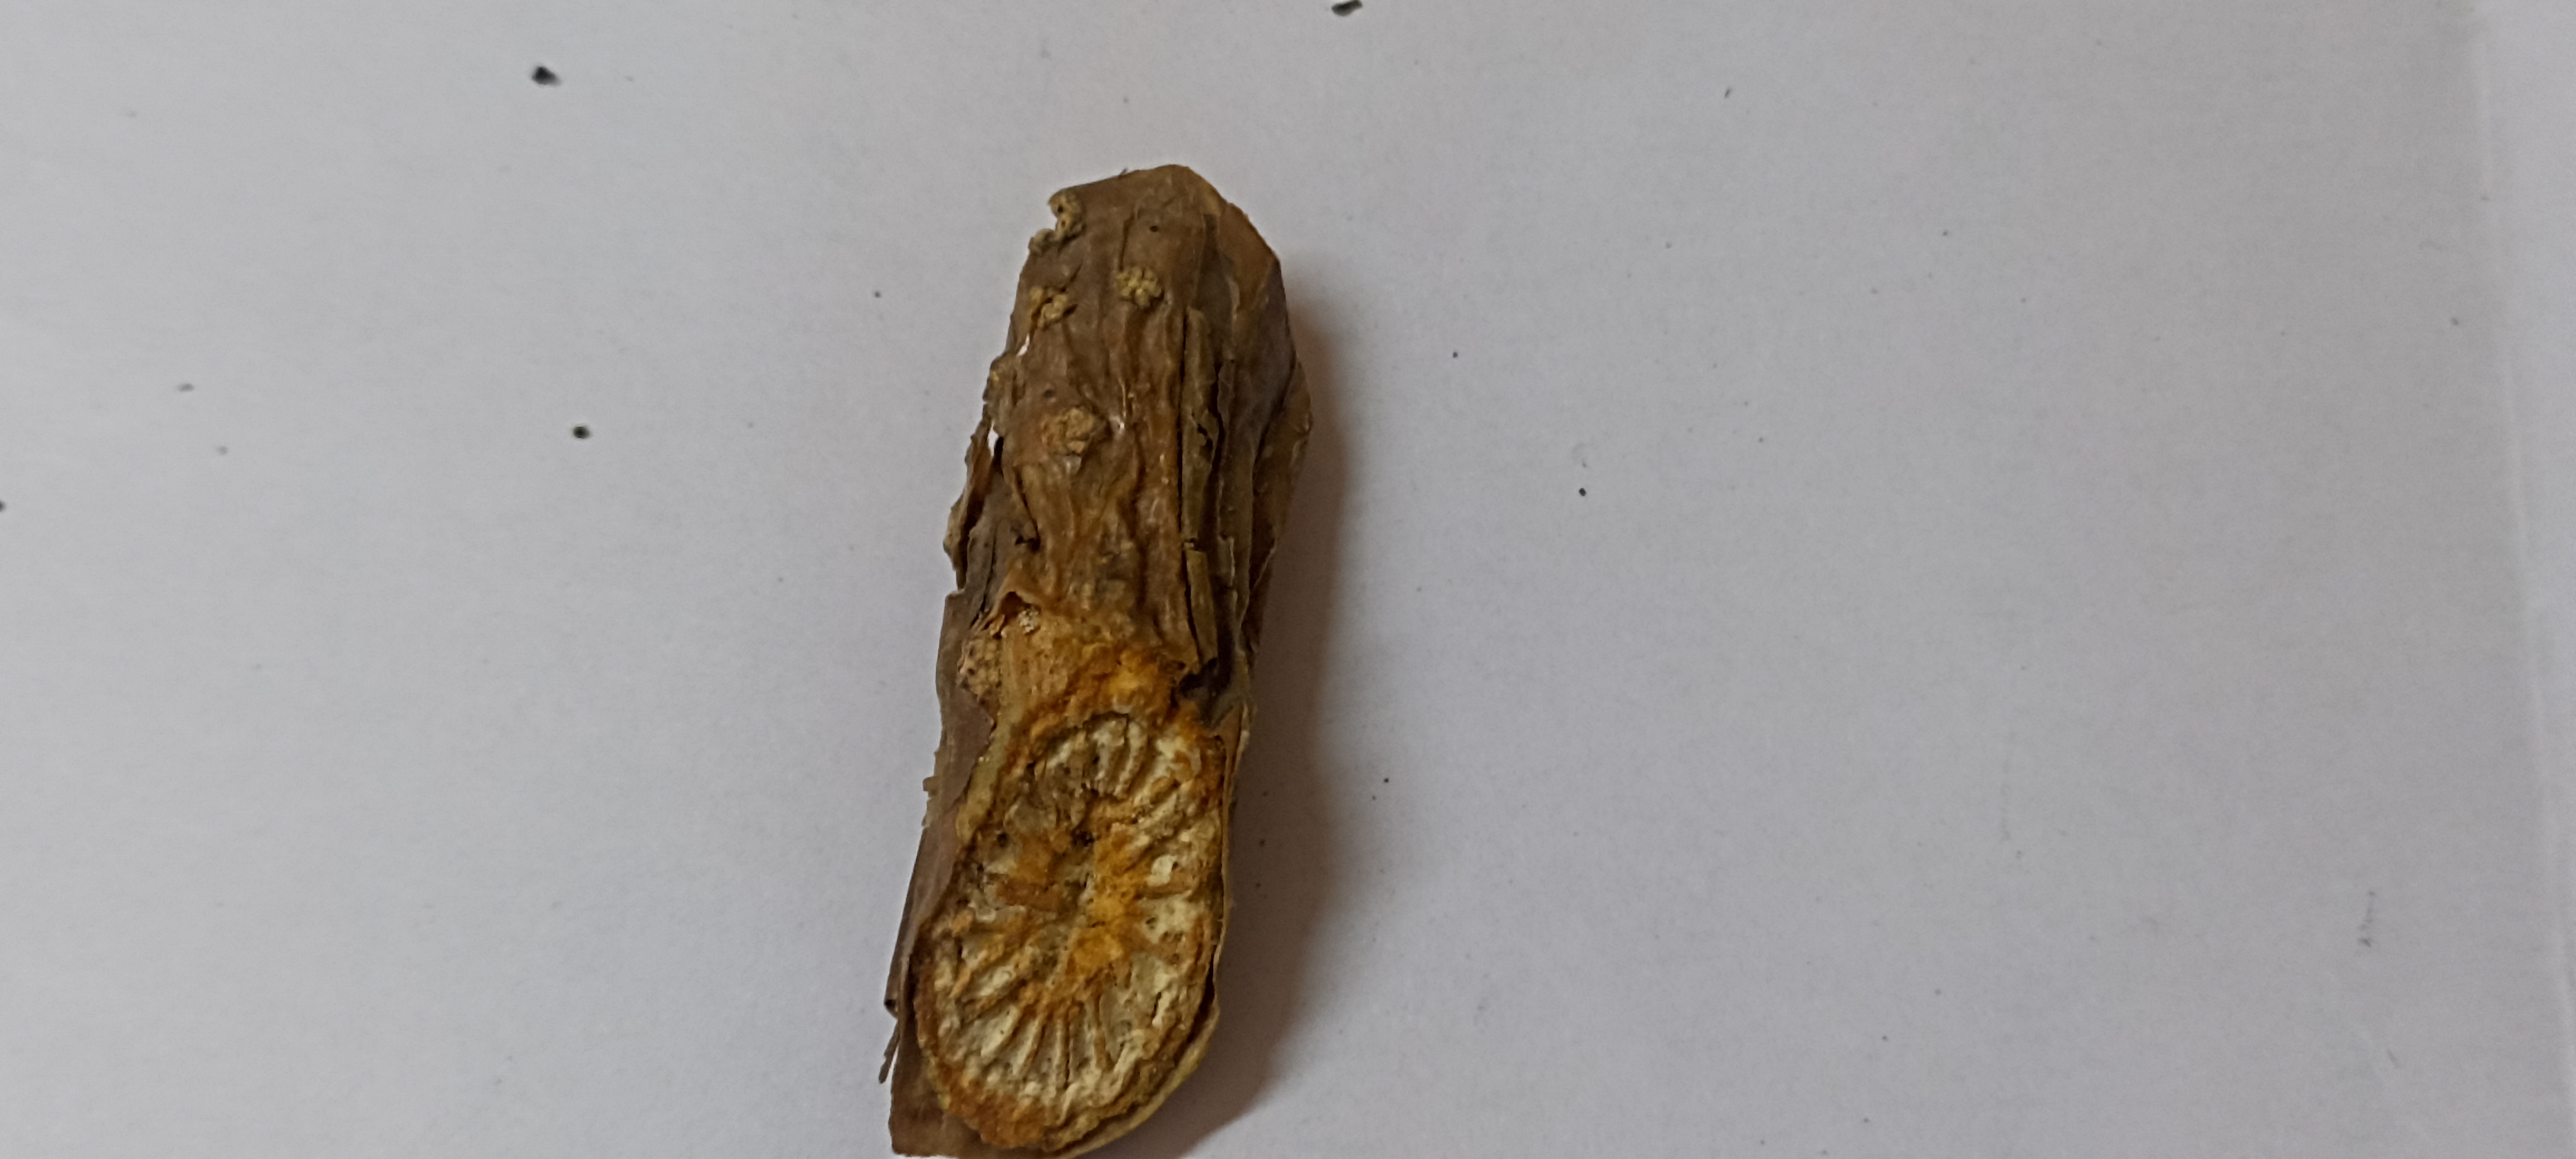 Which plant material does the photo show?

gulvel
